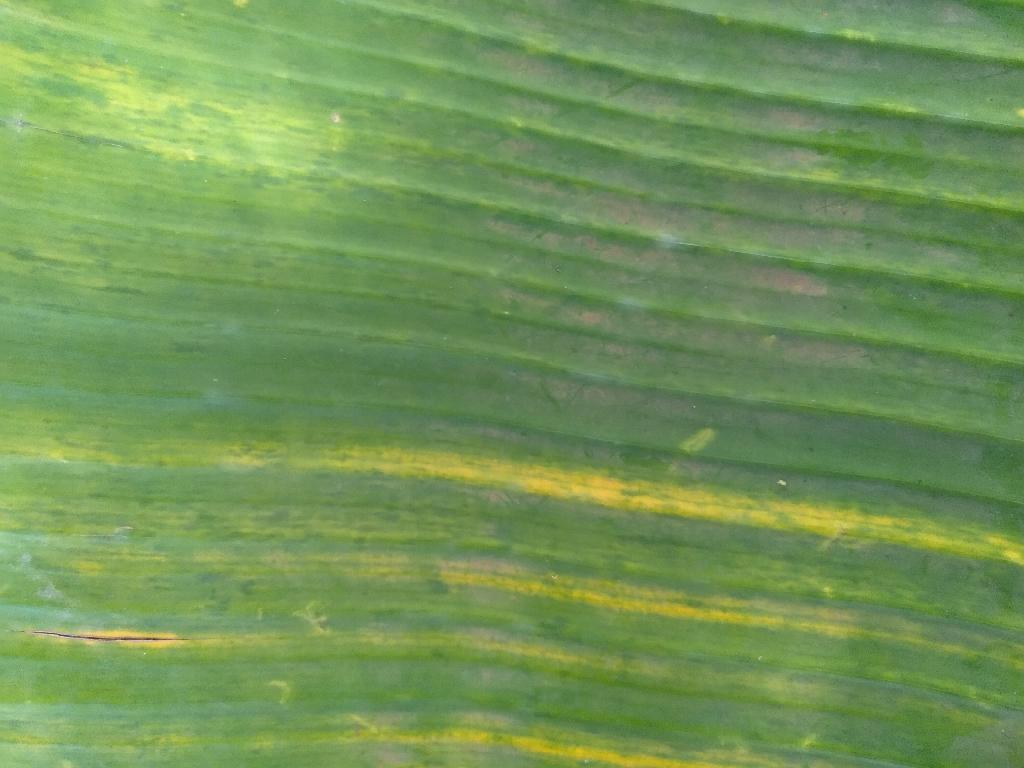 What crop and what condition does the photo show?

banana, fusarium wilt race 1
